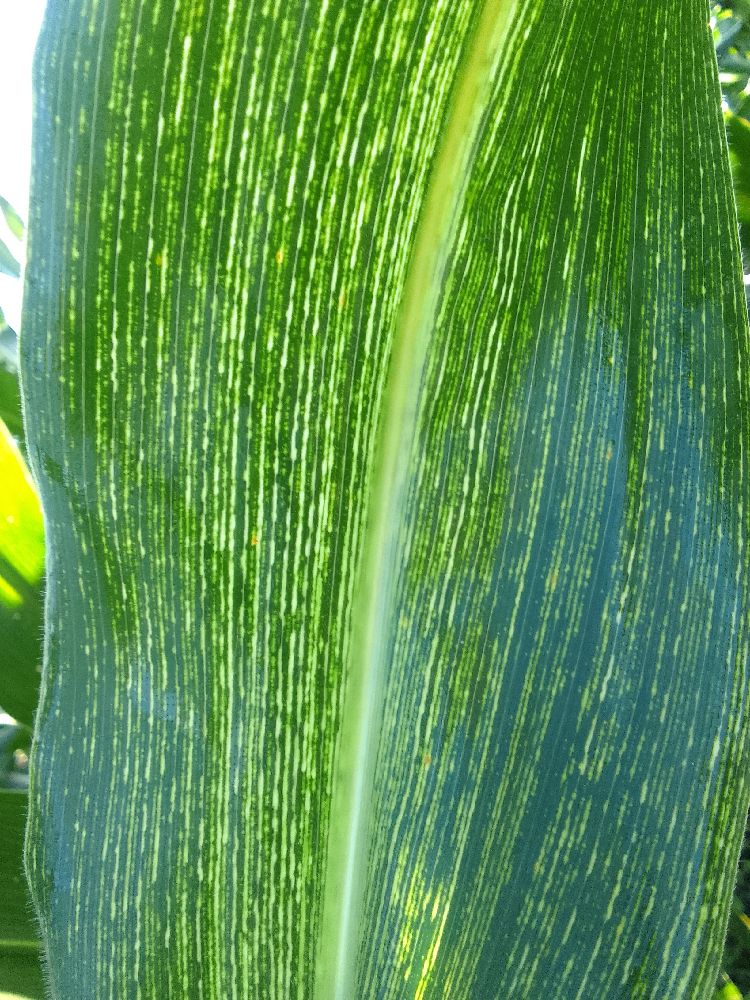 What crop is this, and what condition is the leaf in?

maize, maize streak virus
